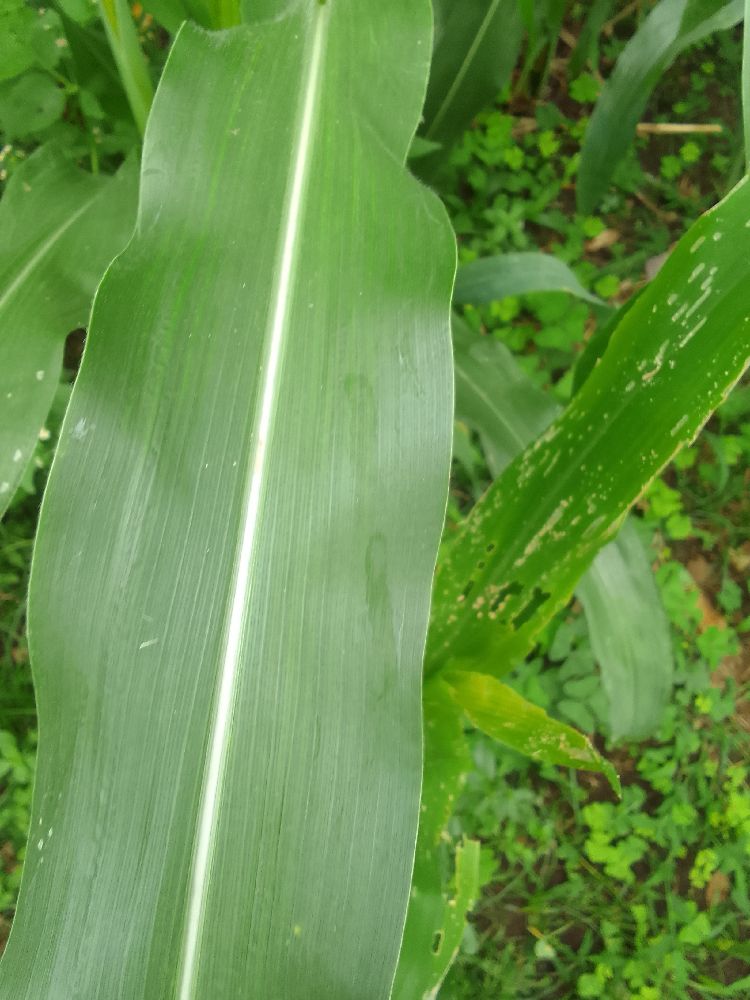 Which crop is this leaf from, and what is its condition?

maize, healthy
